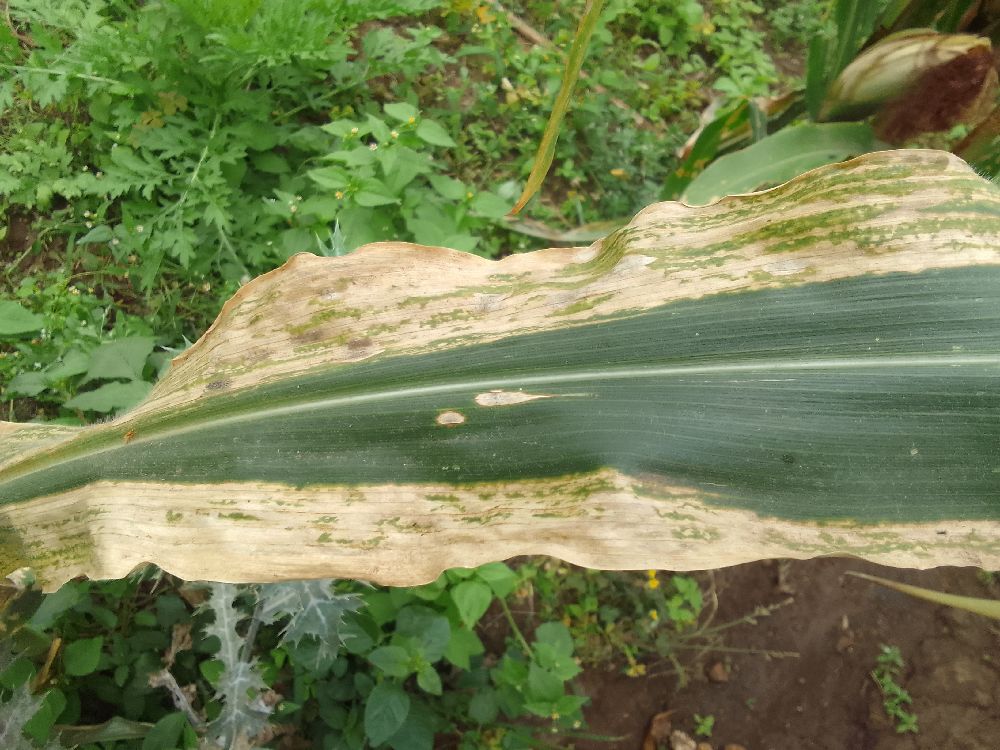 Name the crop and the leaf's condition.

maize, maize lethal necrosis
